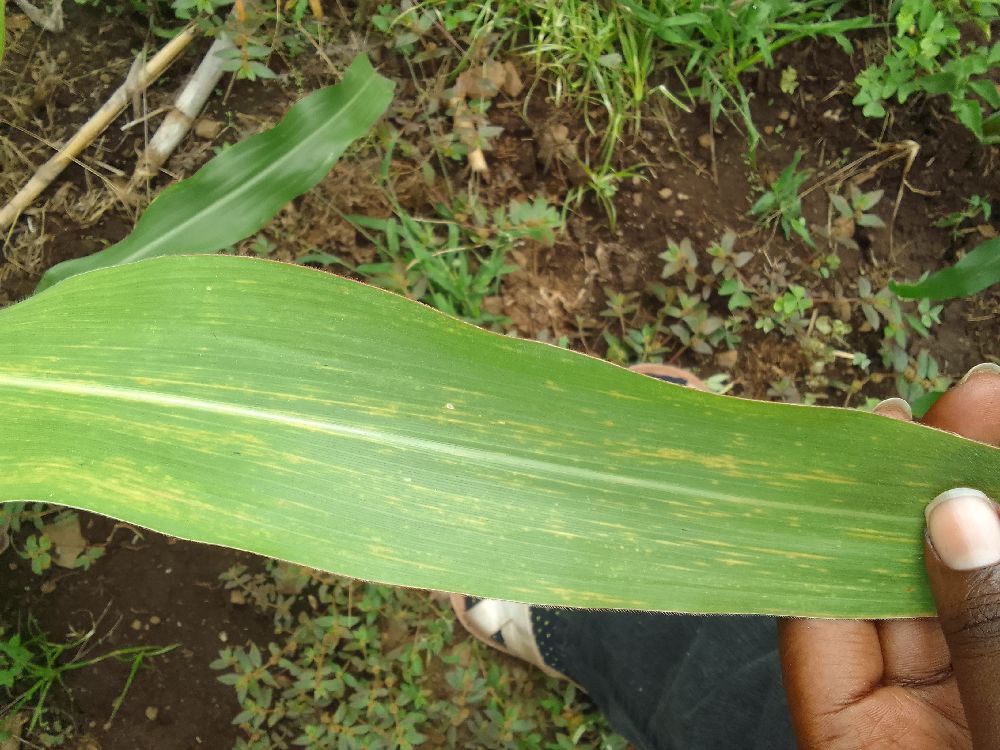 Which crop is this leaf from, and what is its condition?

maize, maize lethal necrosis
